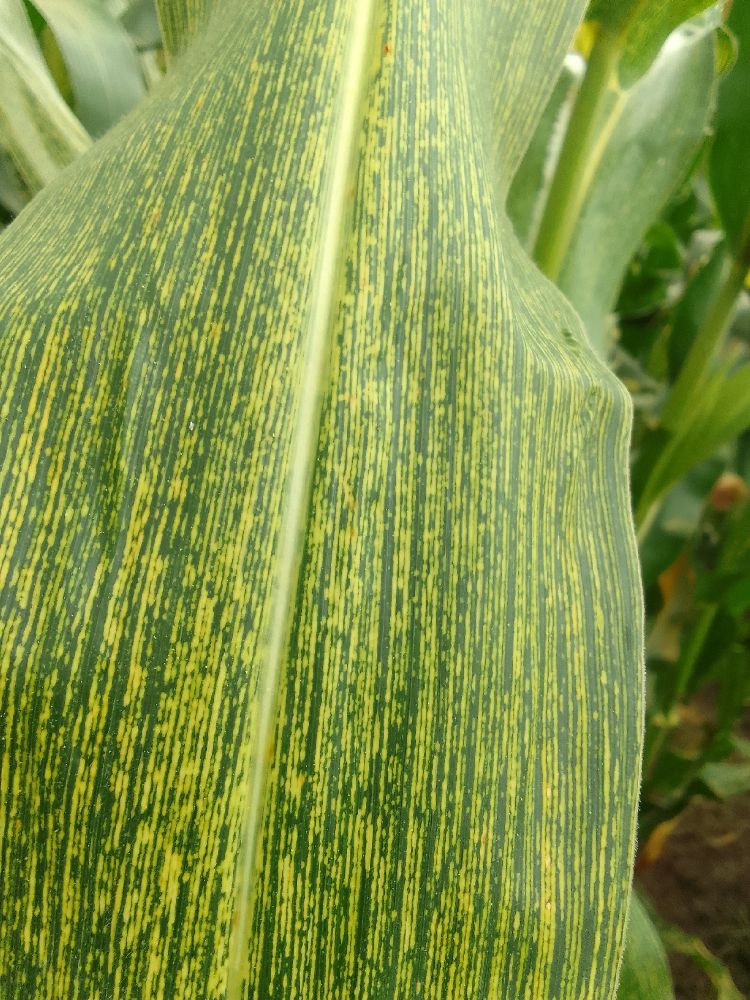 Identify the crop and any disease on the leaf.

maize, maize streak virus
